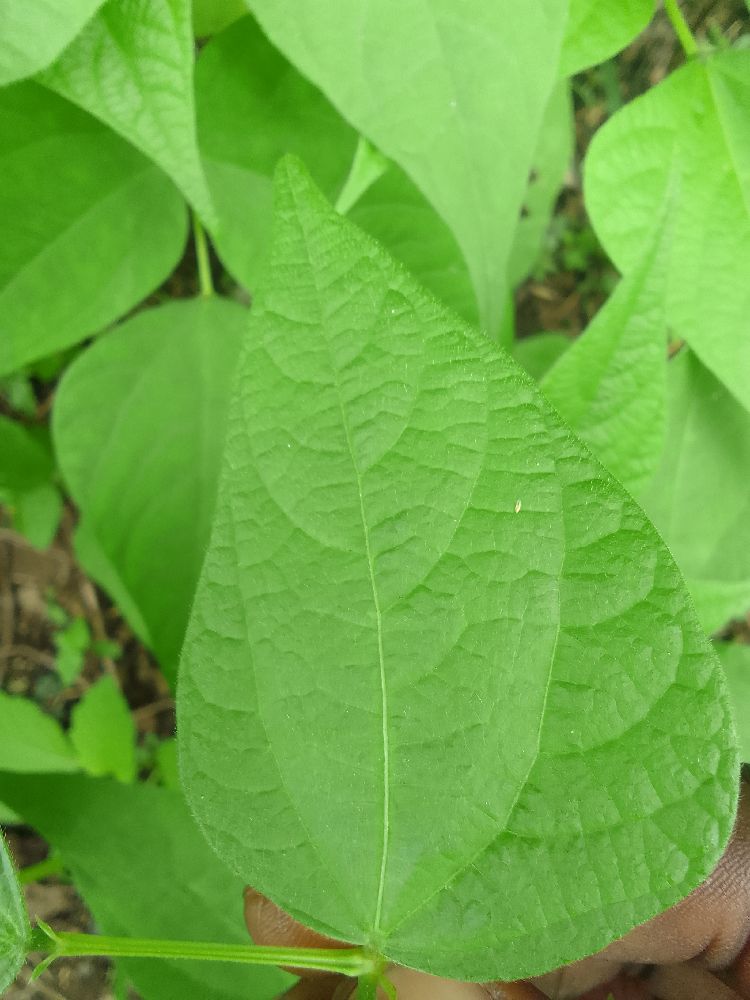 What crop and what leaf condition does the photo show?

common bean, healthy
